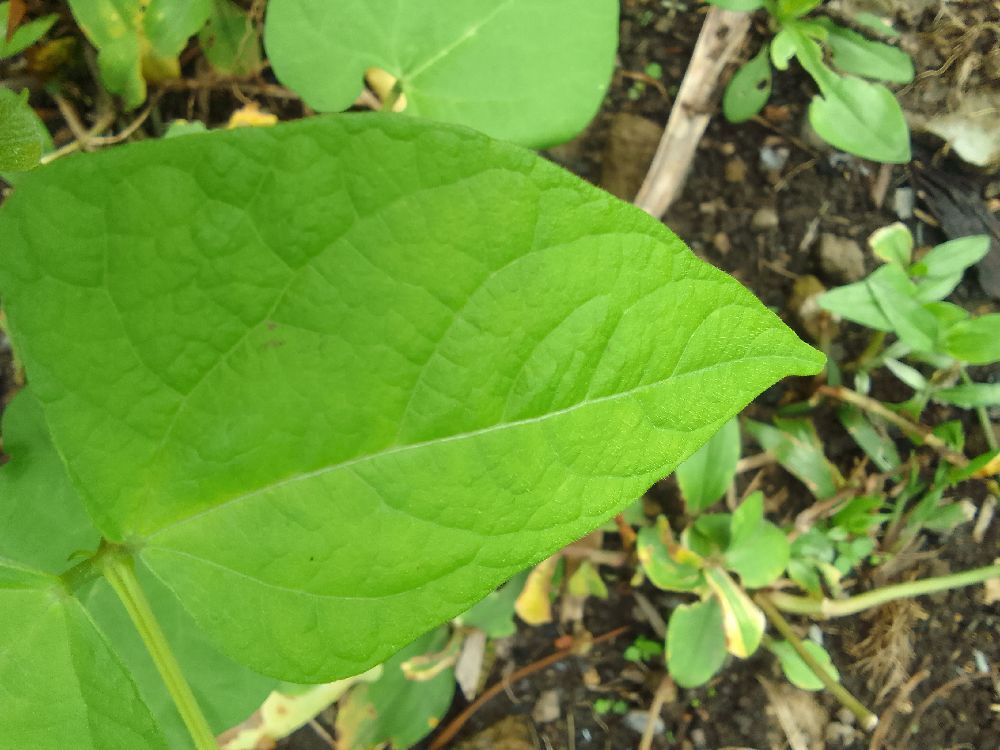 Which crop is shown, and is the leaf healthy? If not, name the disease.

common bean, healthy
